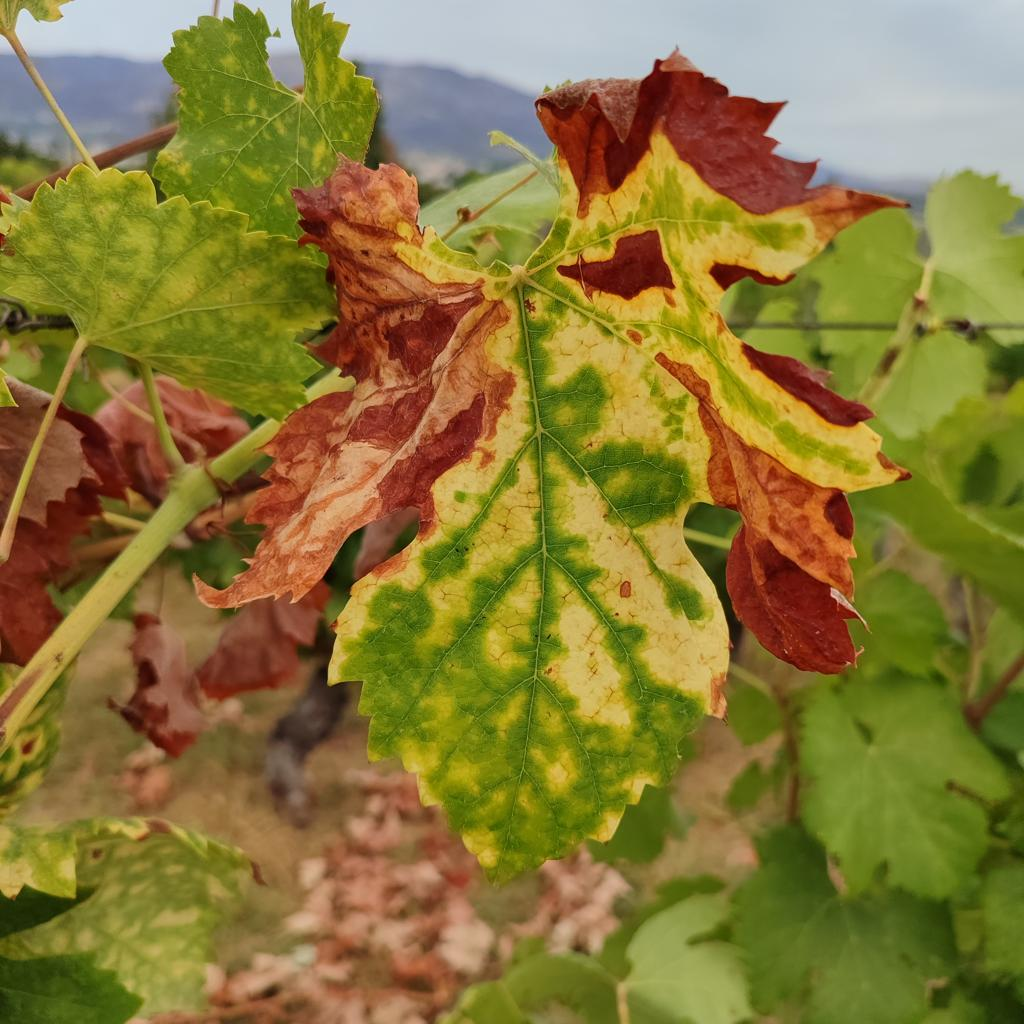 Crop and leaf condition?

grapevine, esca complex
